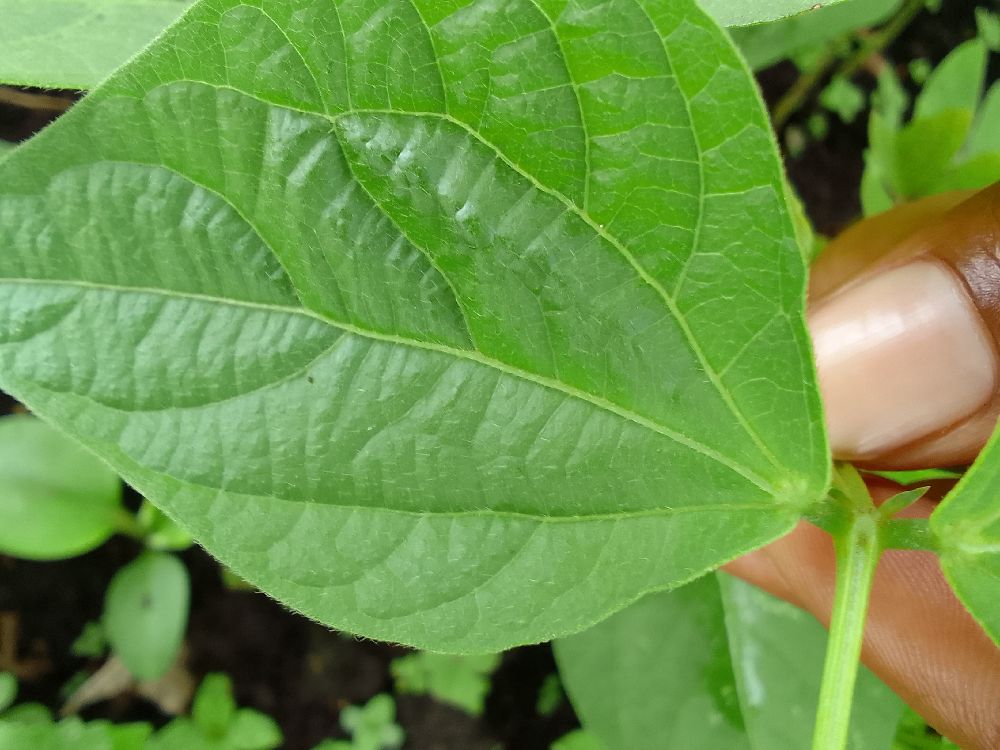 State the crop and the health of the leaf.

common bean, healthy
